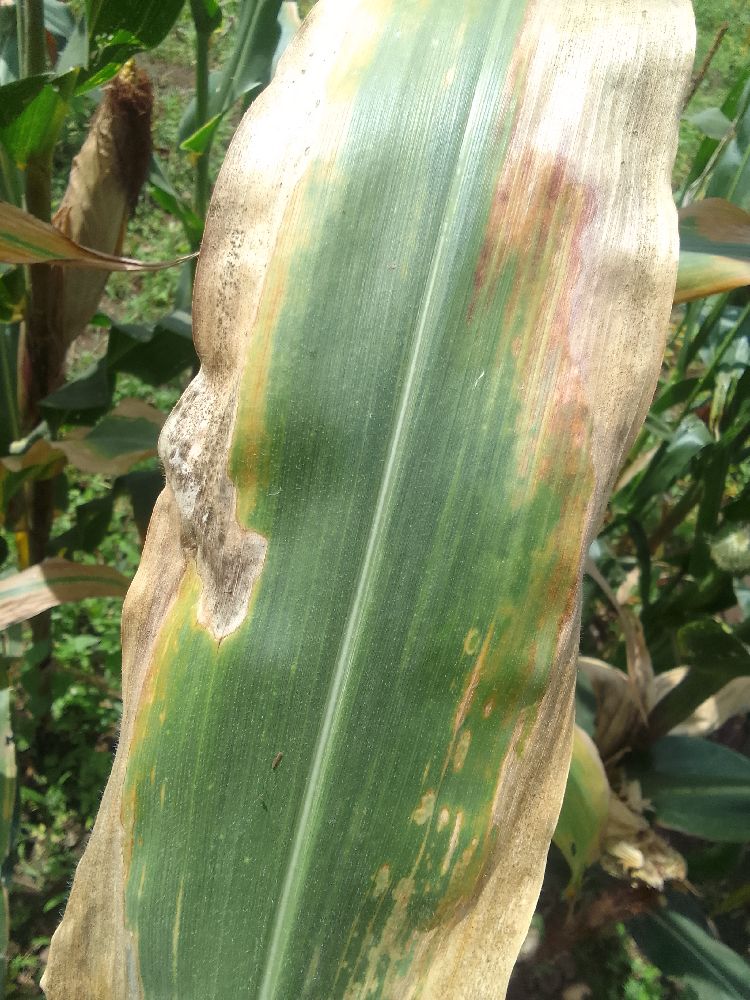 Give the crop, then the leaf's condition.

maize, maize lethal necrosis
